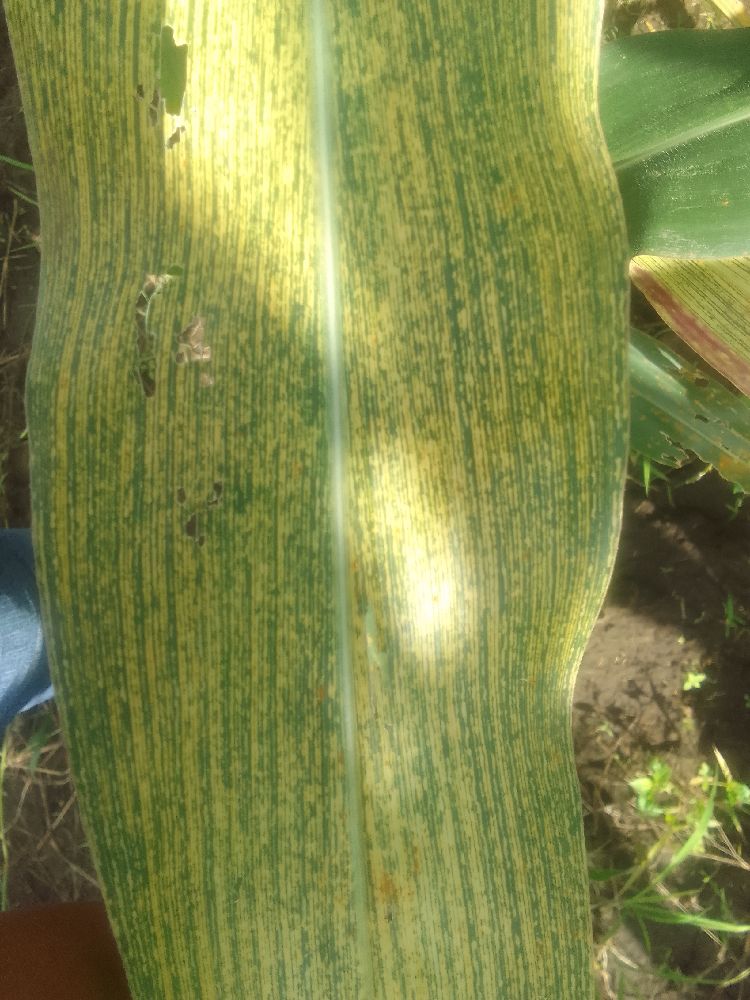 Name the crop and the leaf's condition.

maize, maize streak virus
